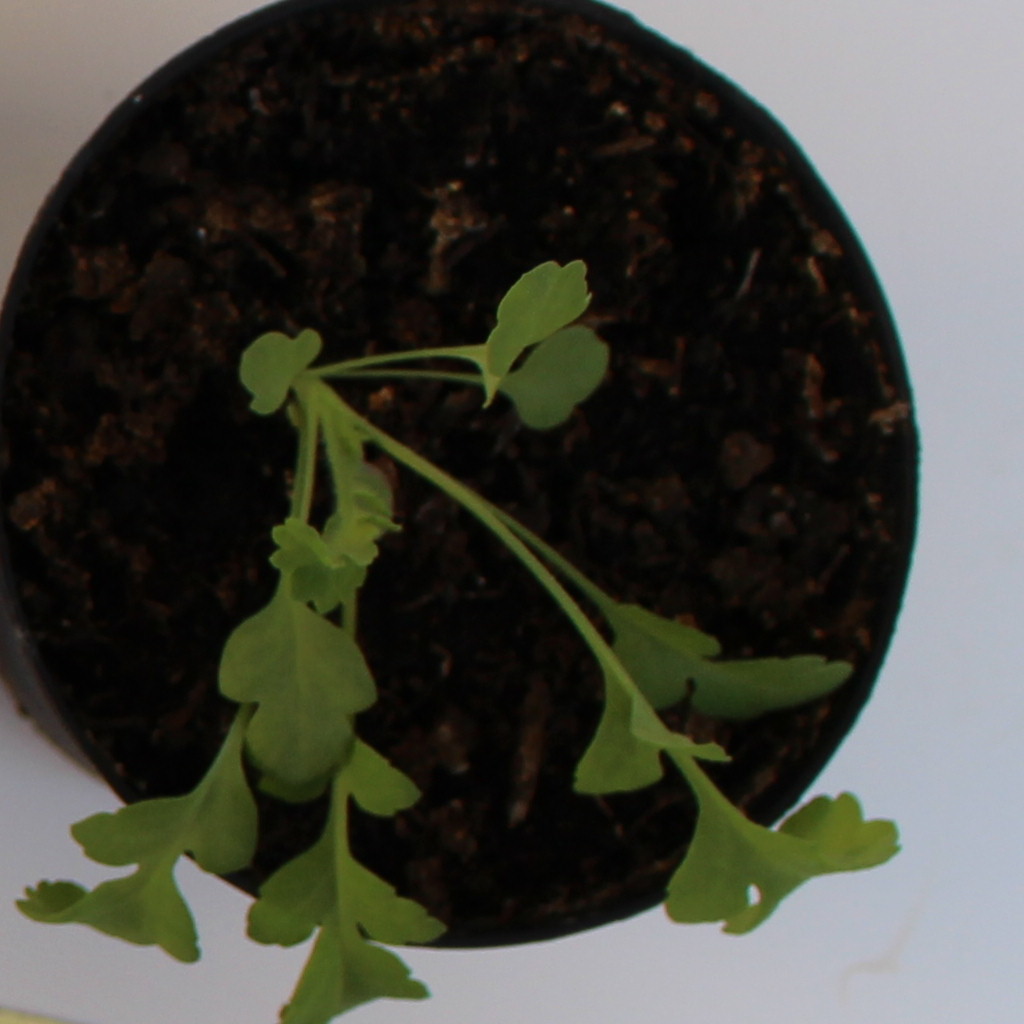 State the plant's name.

Papaver rhoeas
